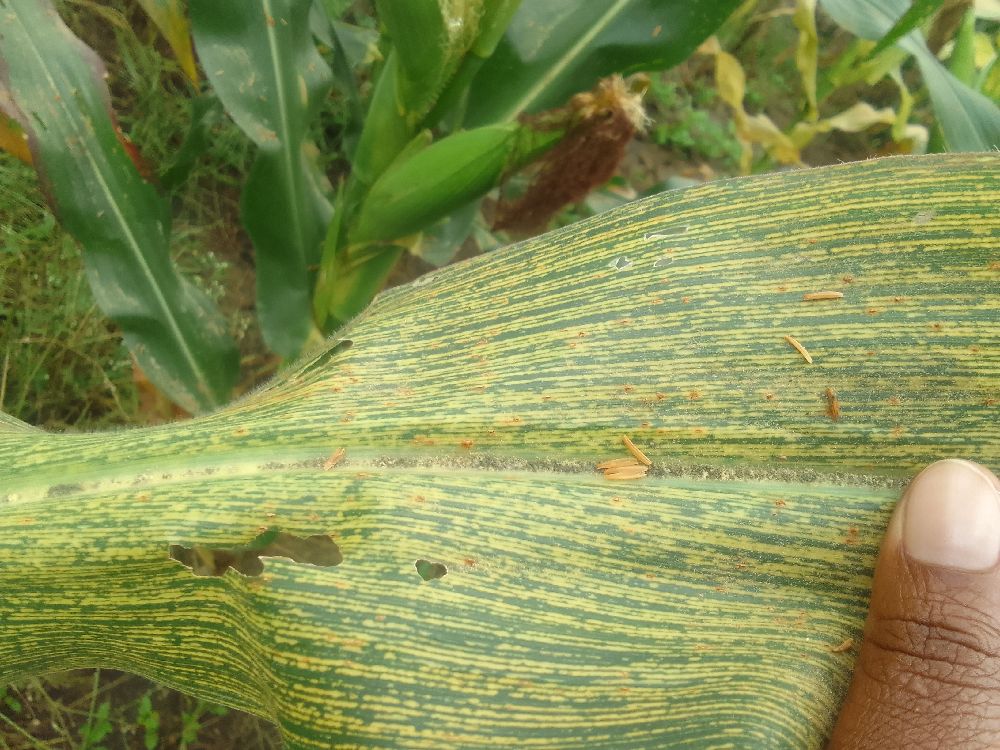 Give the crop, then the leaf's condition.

maize, maize streak virus
